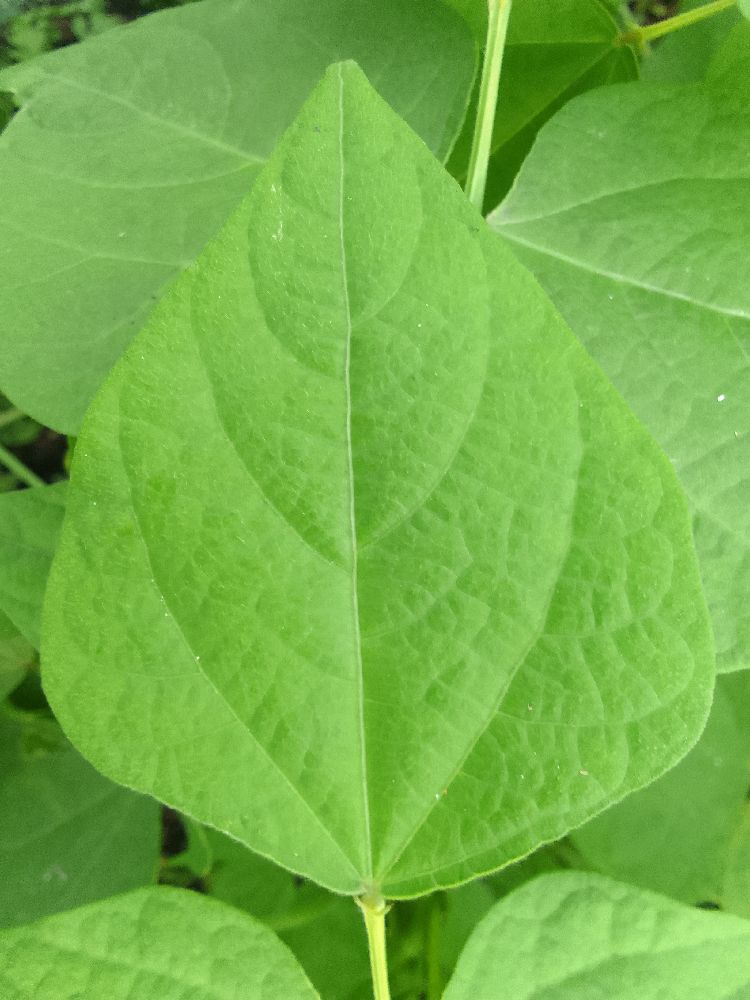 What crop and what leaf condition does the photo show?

common bean, healthy
